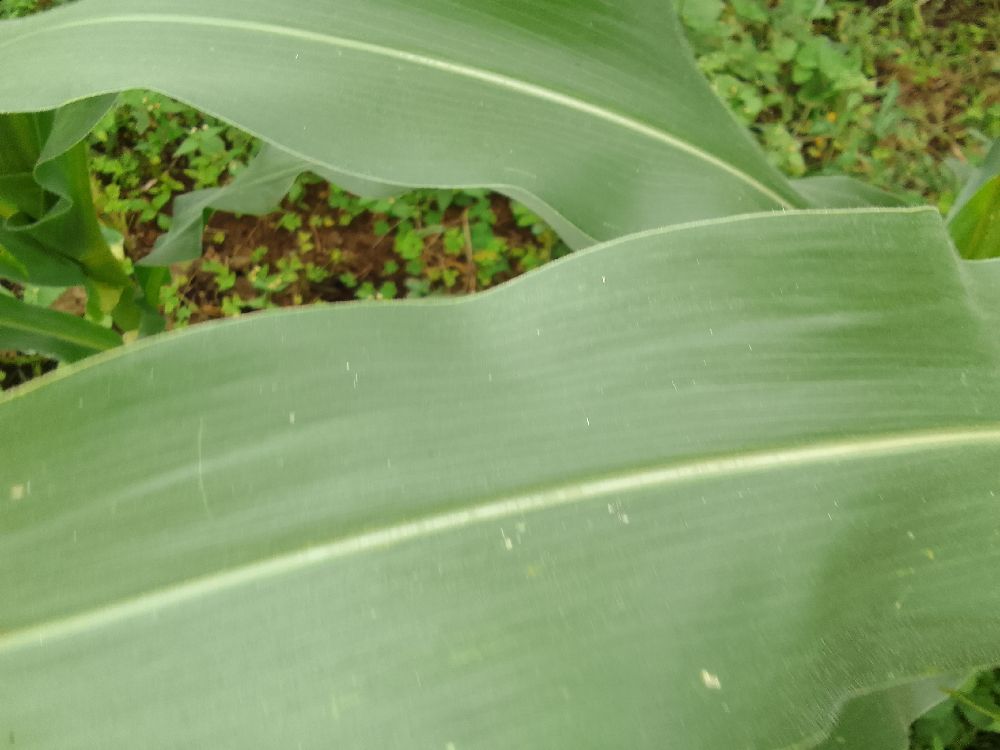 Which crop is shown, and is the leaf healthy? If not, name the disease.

maize, healthy
